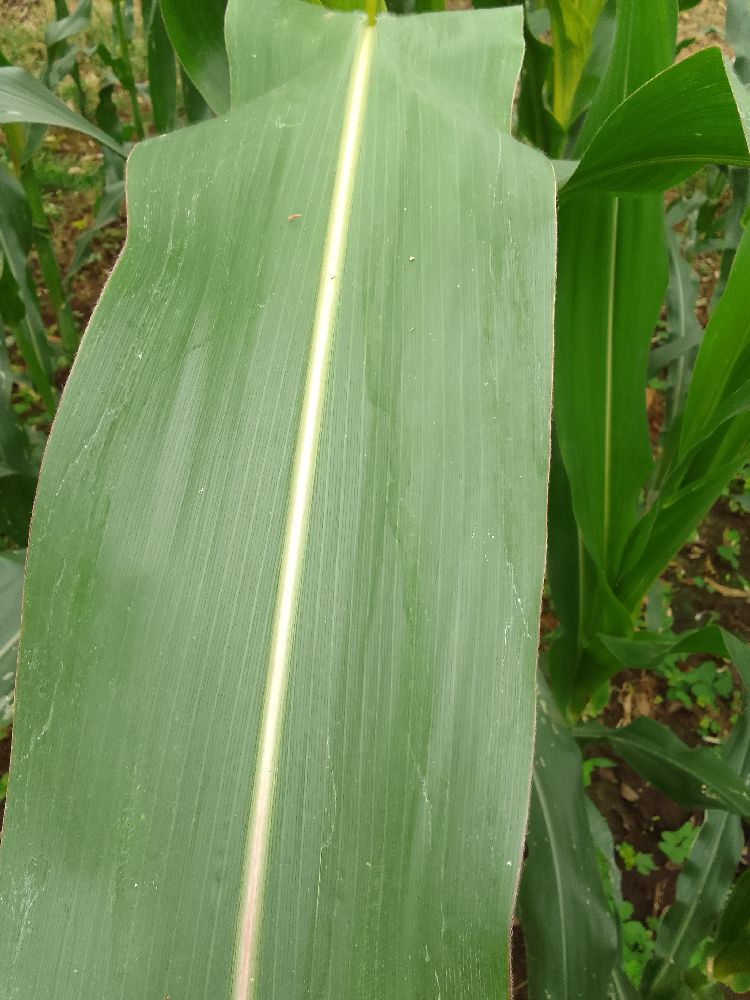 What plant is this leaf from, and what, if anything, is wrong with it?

maize, healthy
